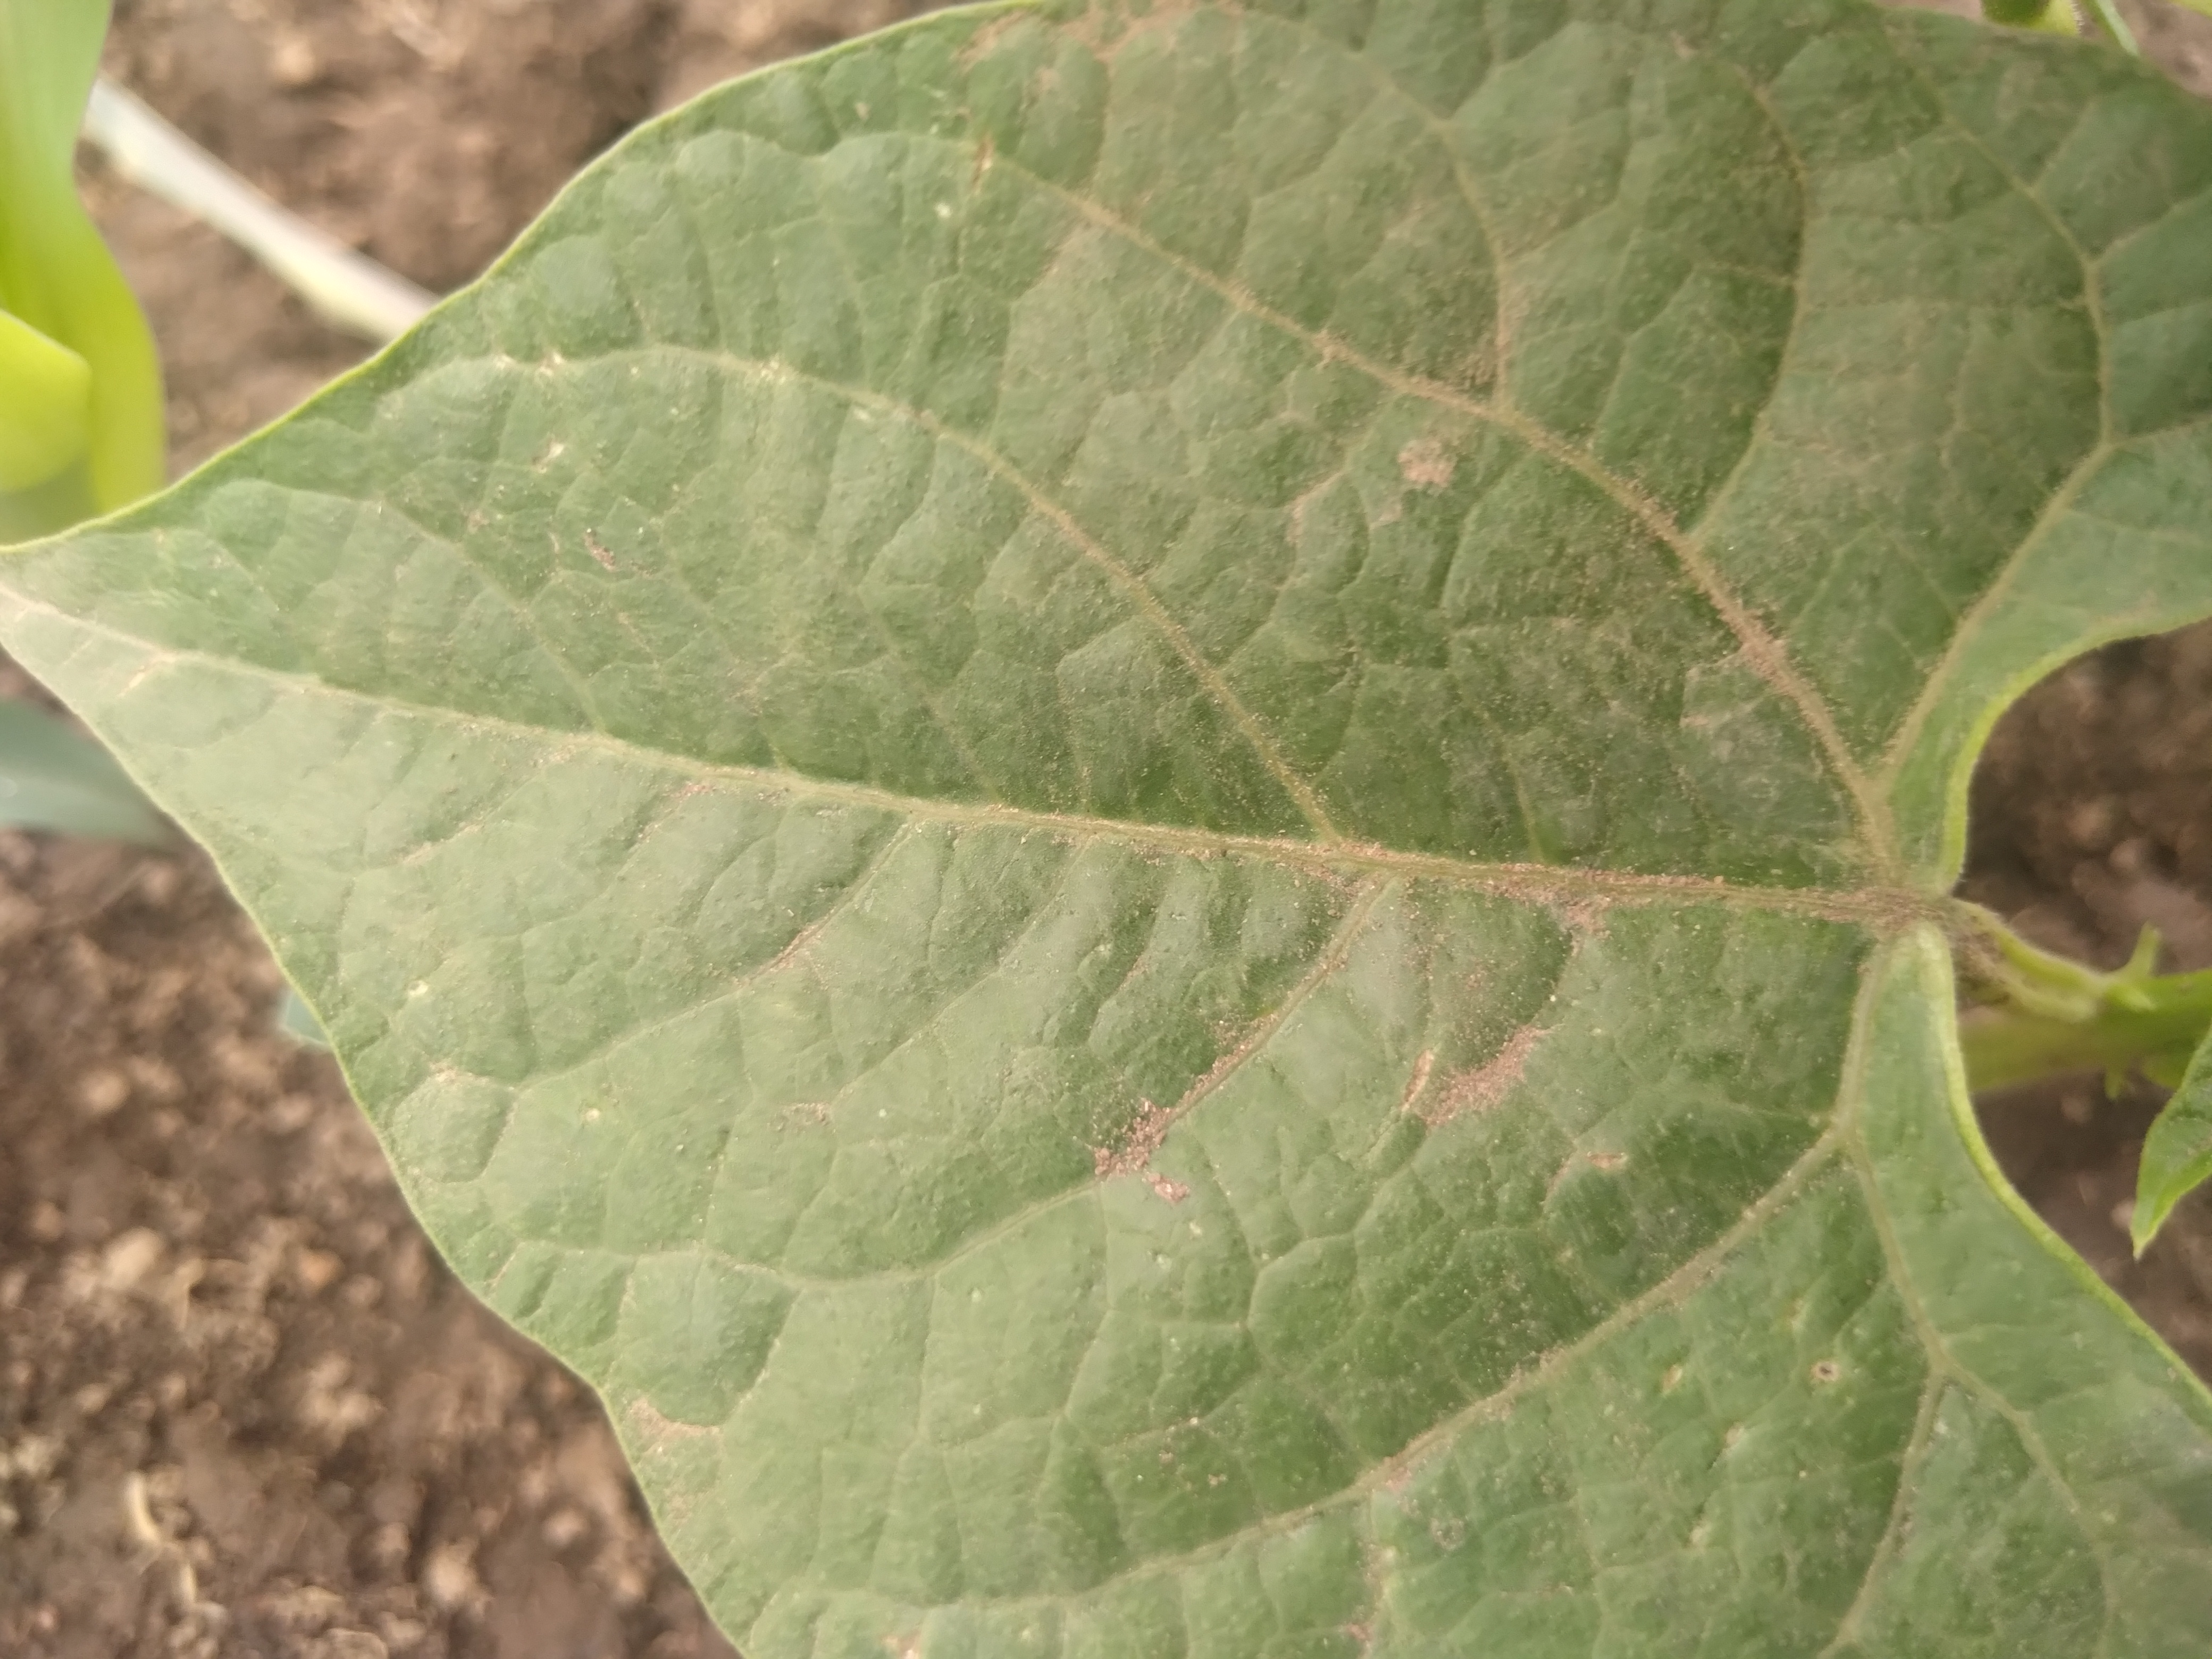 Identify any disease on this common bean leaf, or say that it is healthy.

healthy
